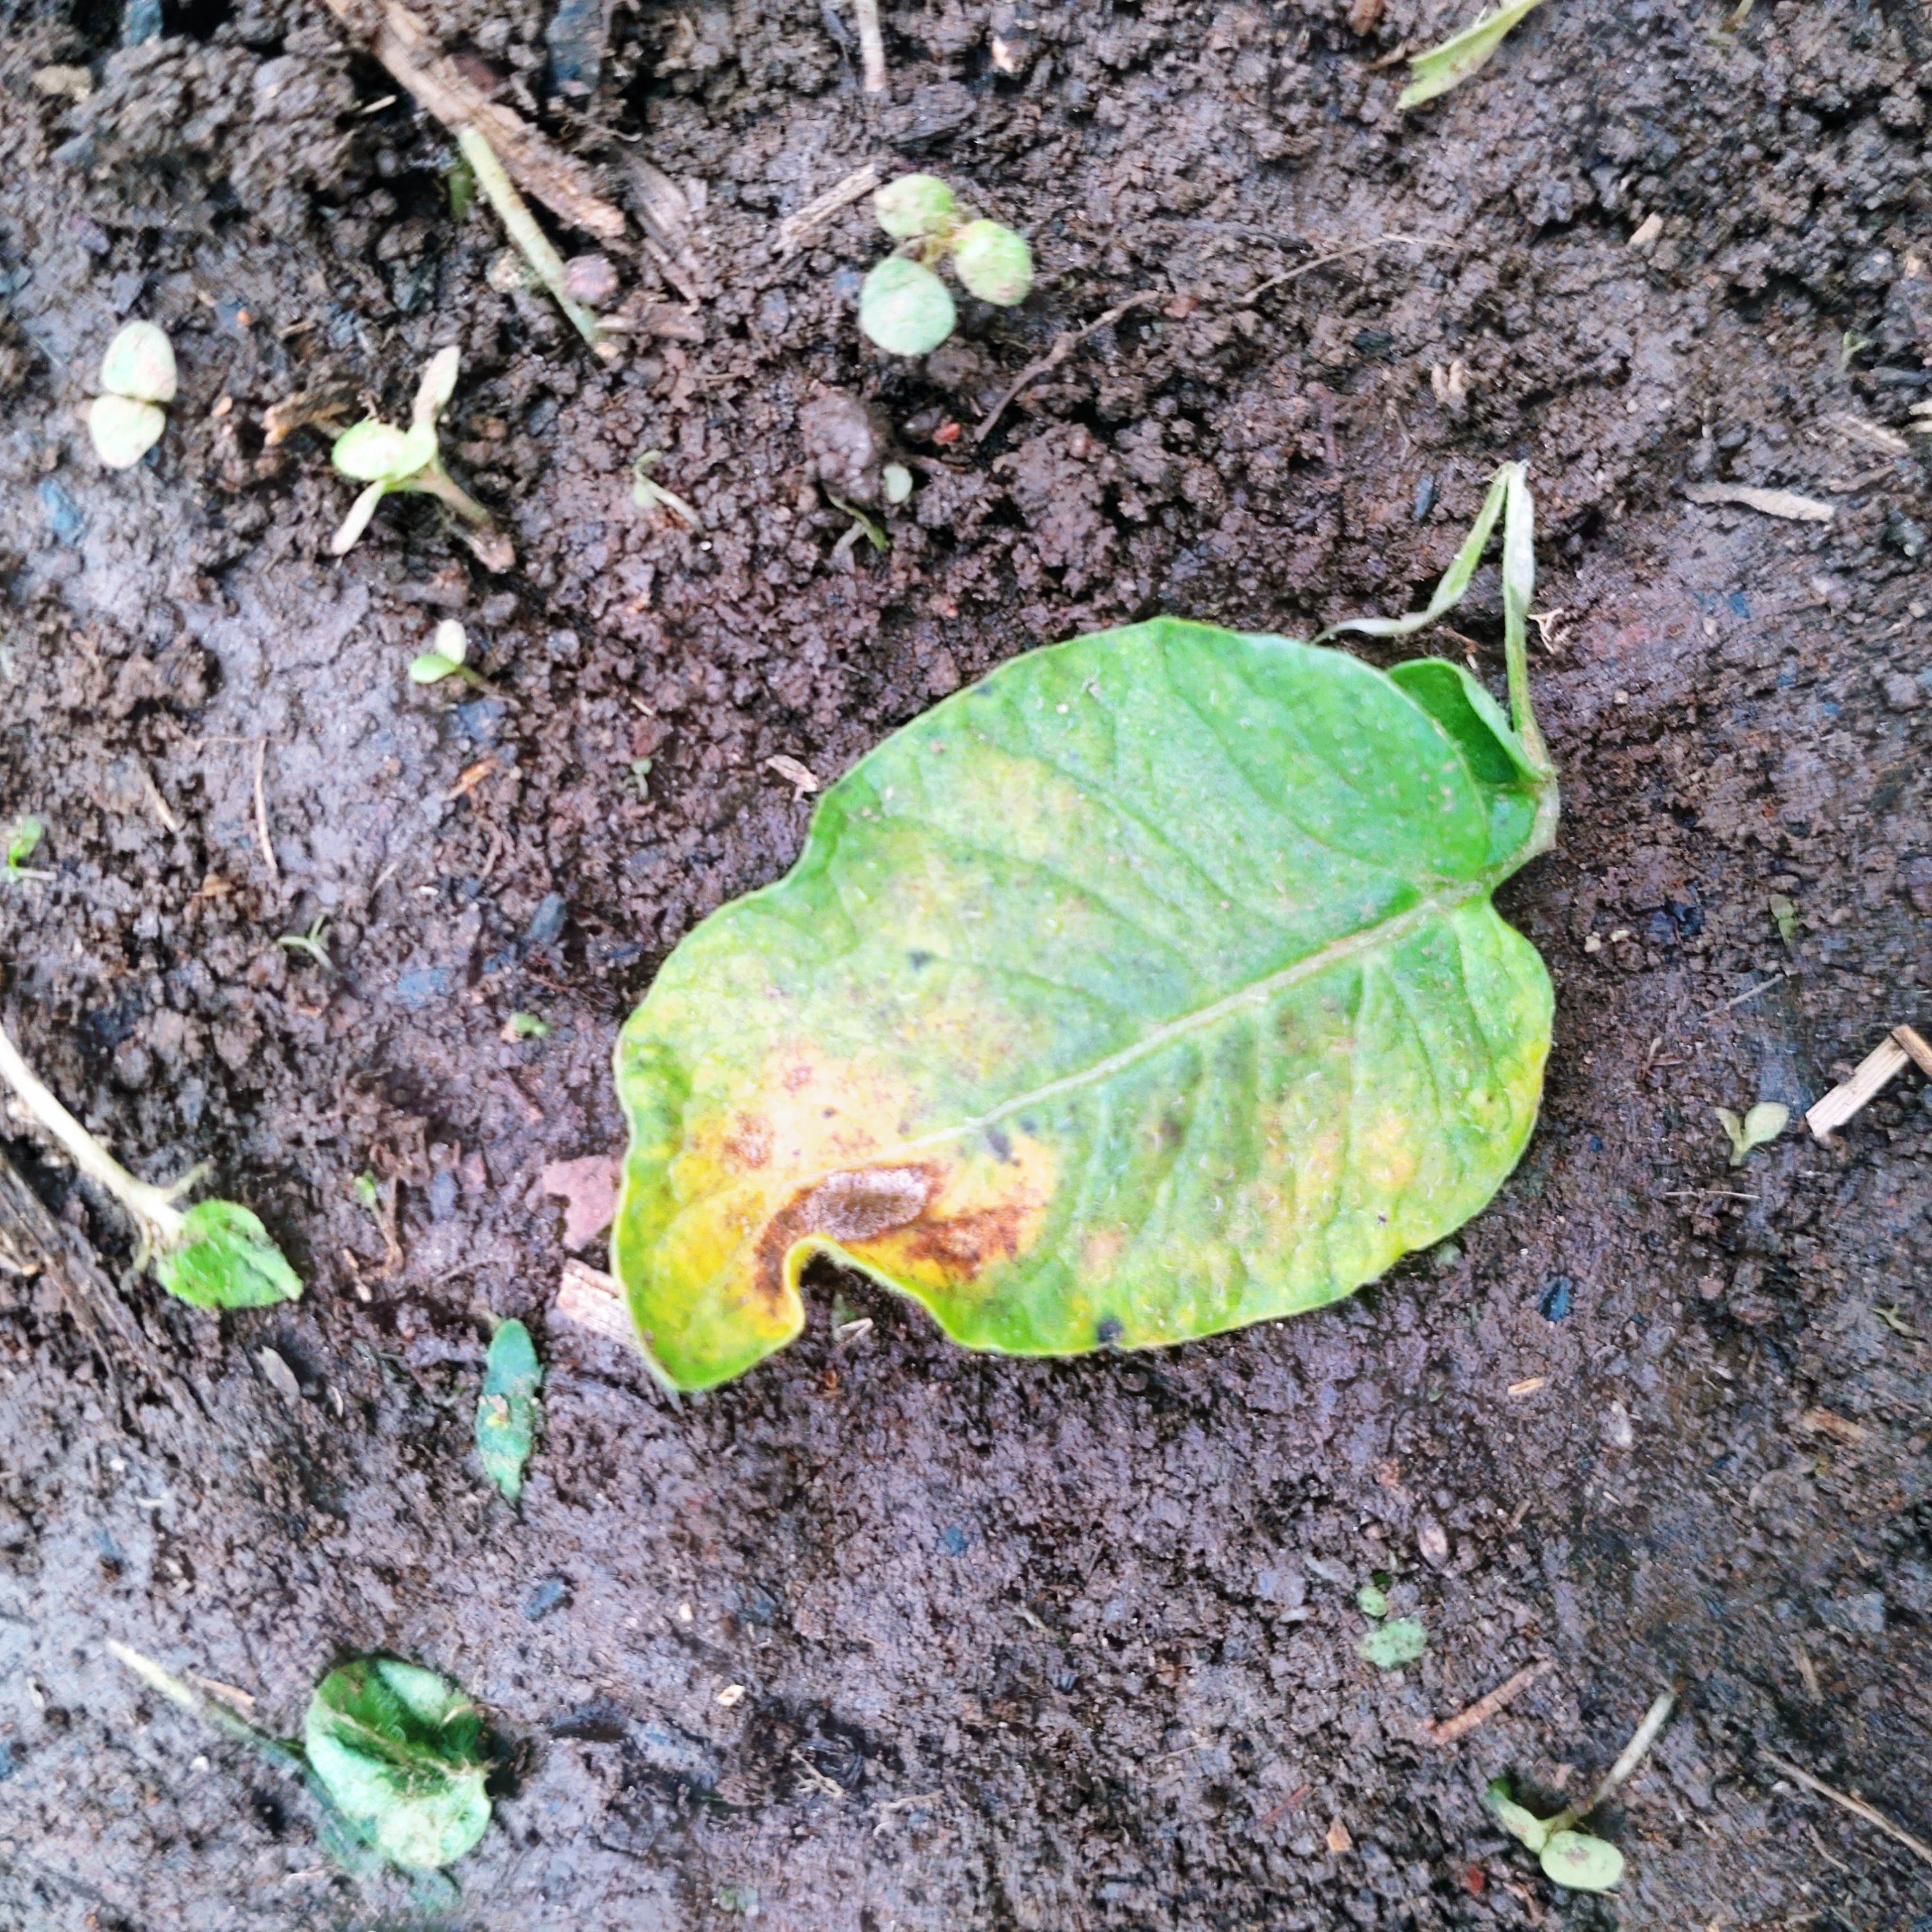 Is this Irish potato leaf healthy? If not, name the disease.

late blight
